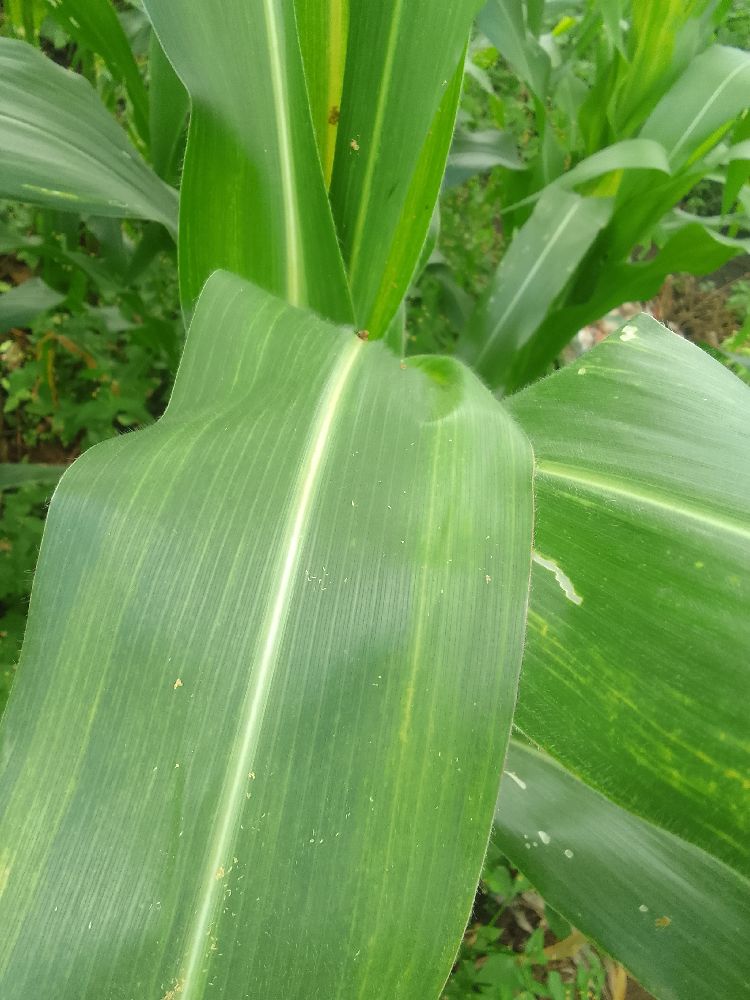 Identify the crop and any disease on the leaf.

maize, maize lethal necrosis
